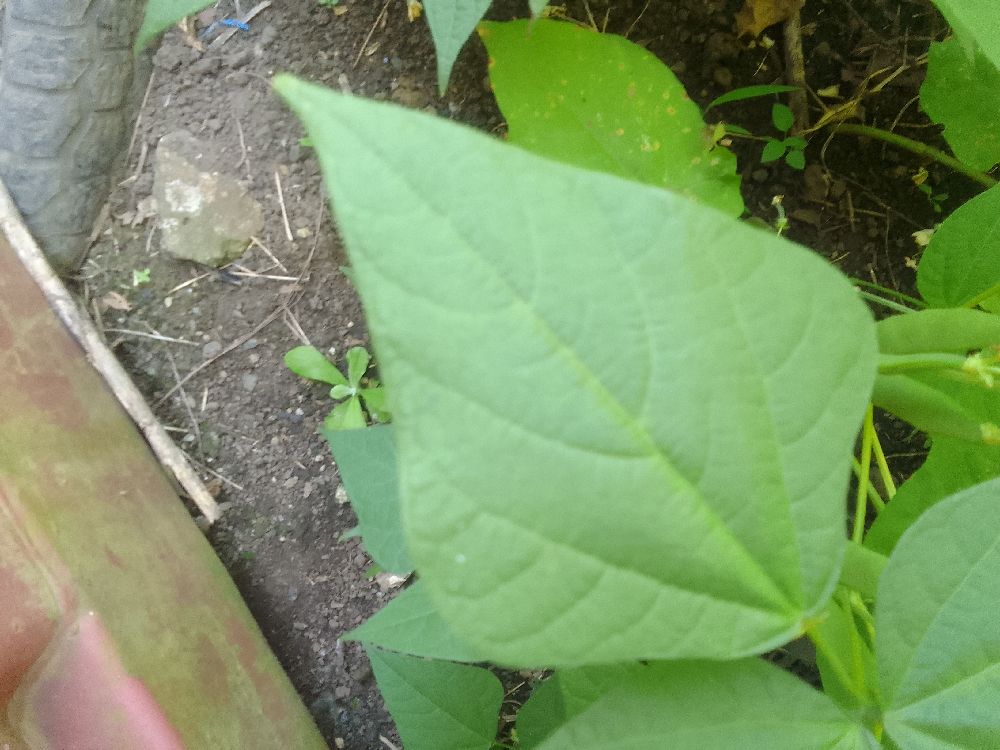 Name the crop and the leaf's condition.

common bean, healthy
